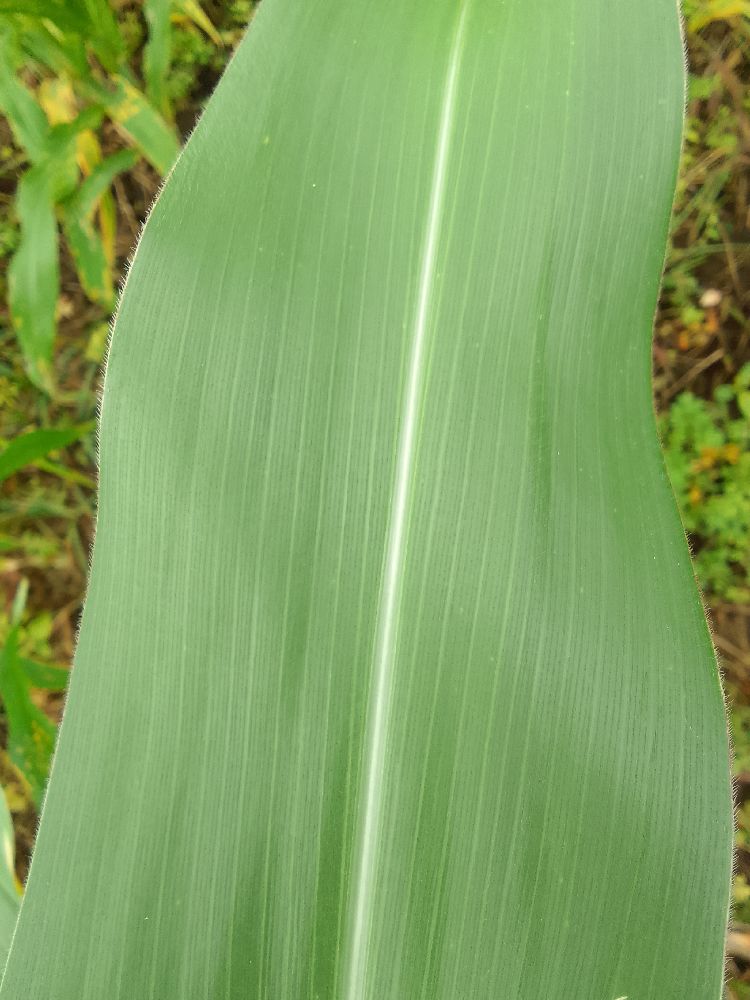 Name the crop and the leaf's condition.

maize, healthy
